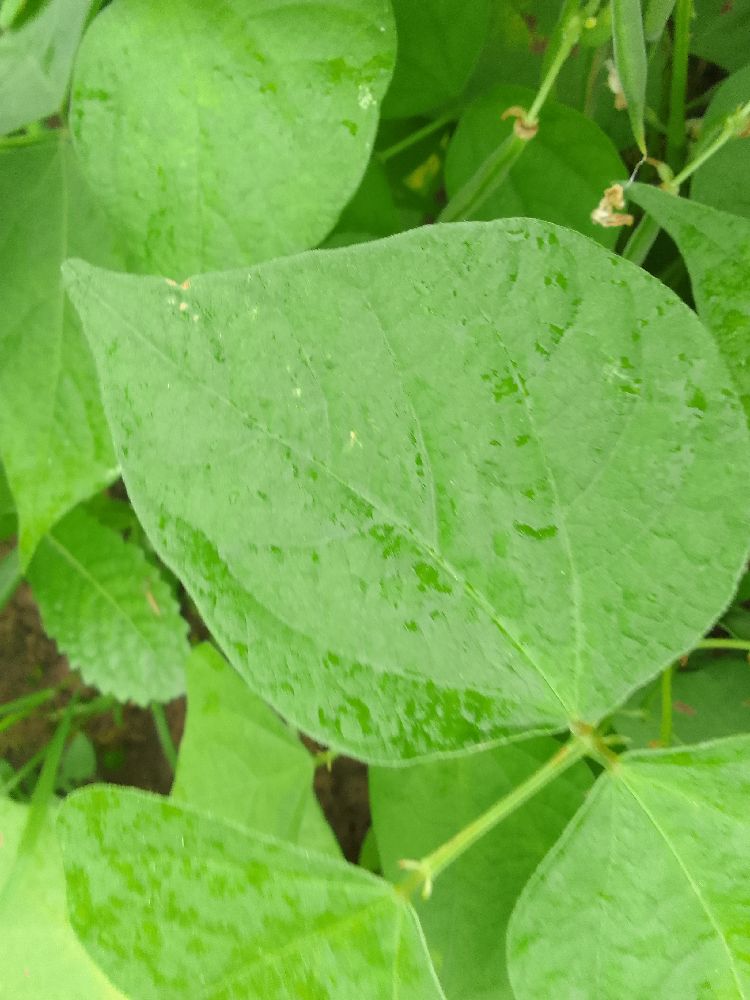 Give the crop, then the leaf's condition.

common bean, healthy
